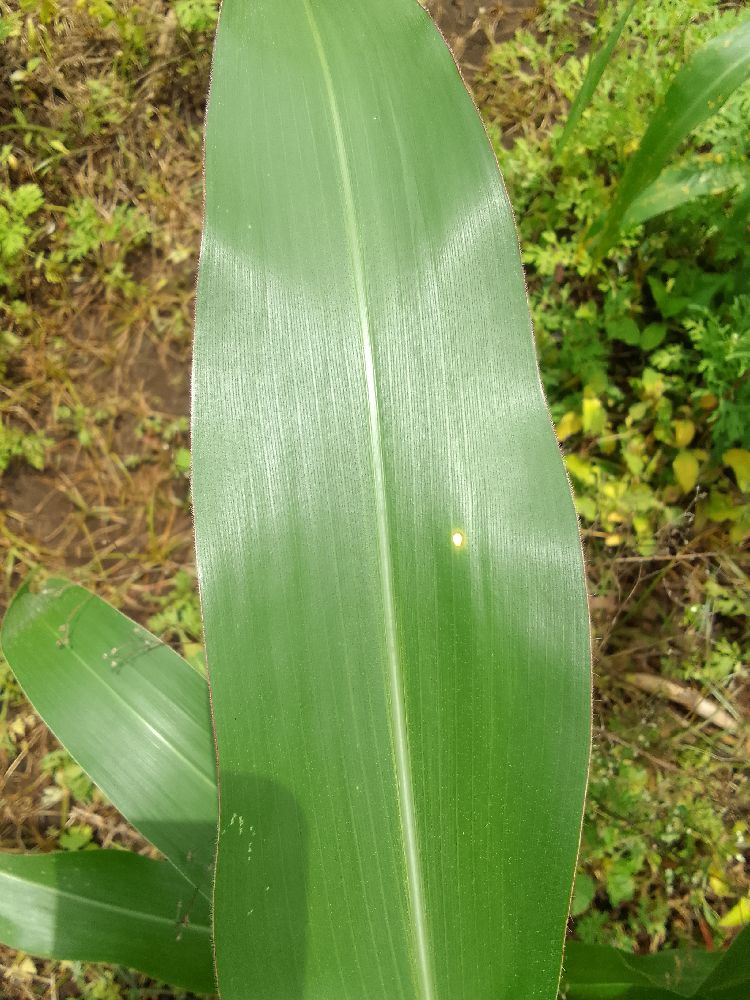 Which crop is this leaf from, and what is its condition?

maize, healthy
